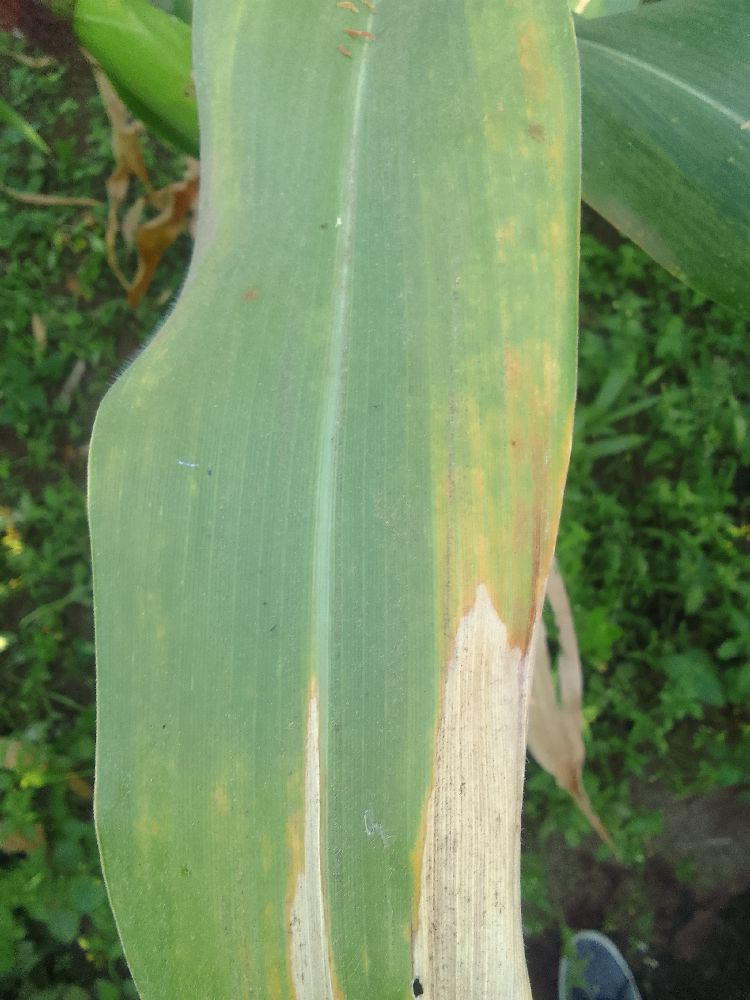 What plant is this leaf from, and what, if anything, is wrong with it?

maize, maize lethal necrosis
